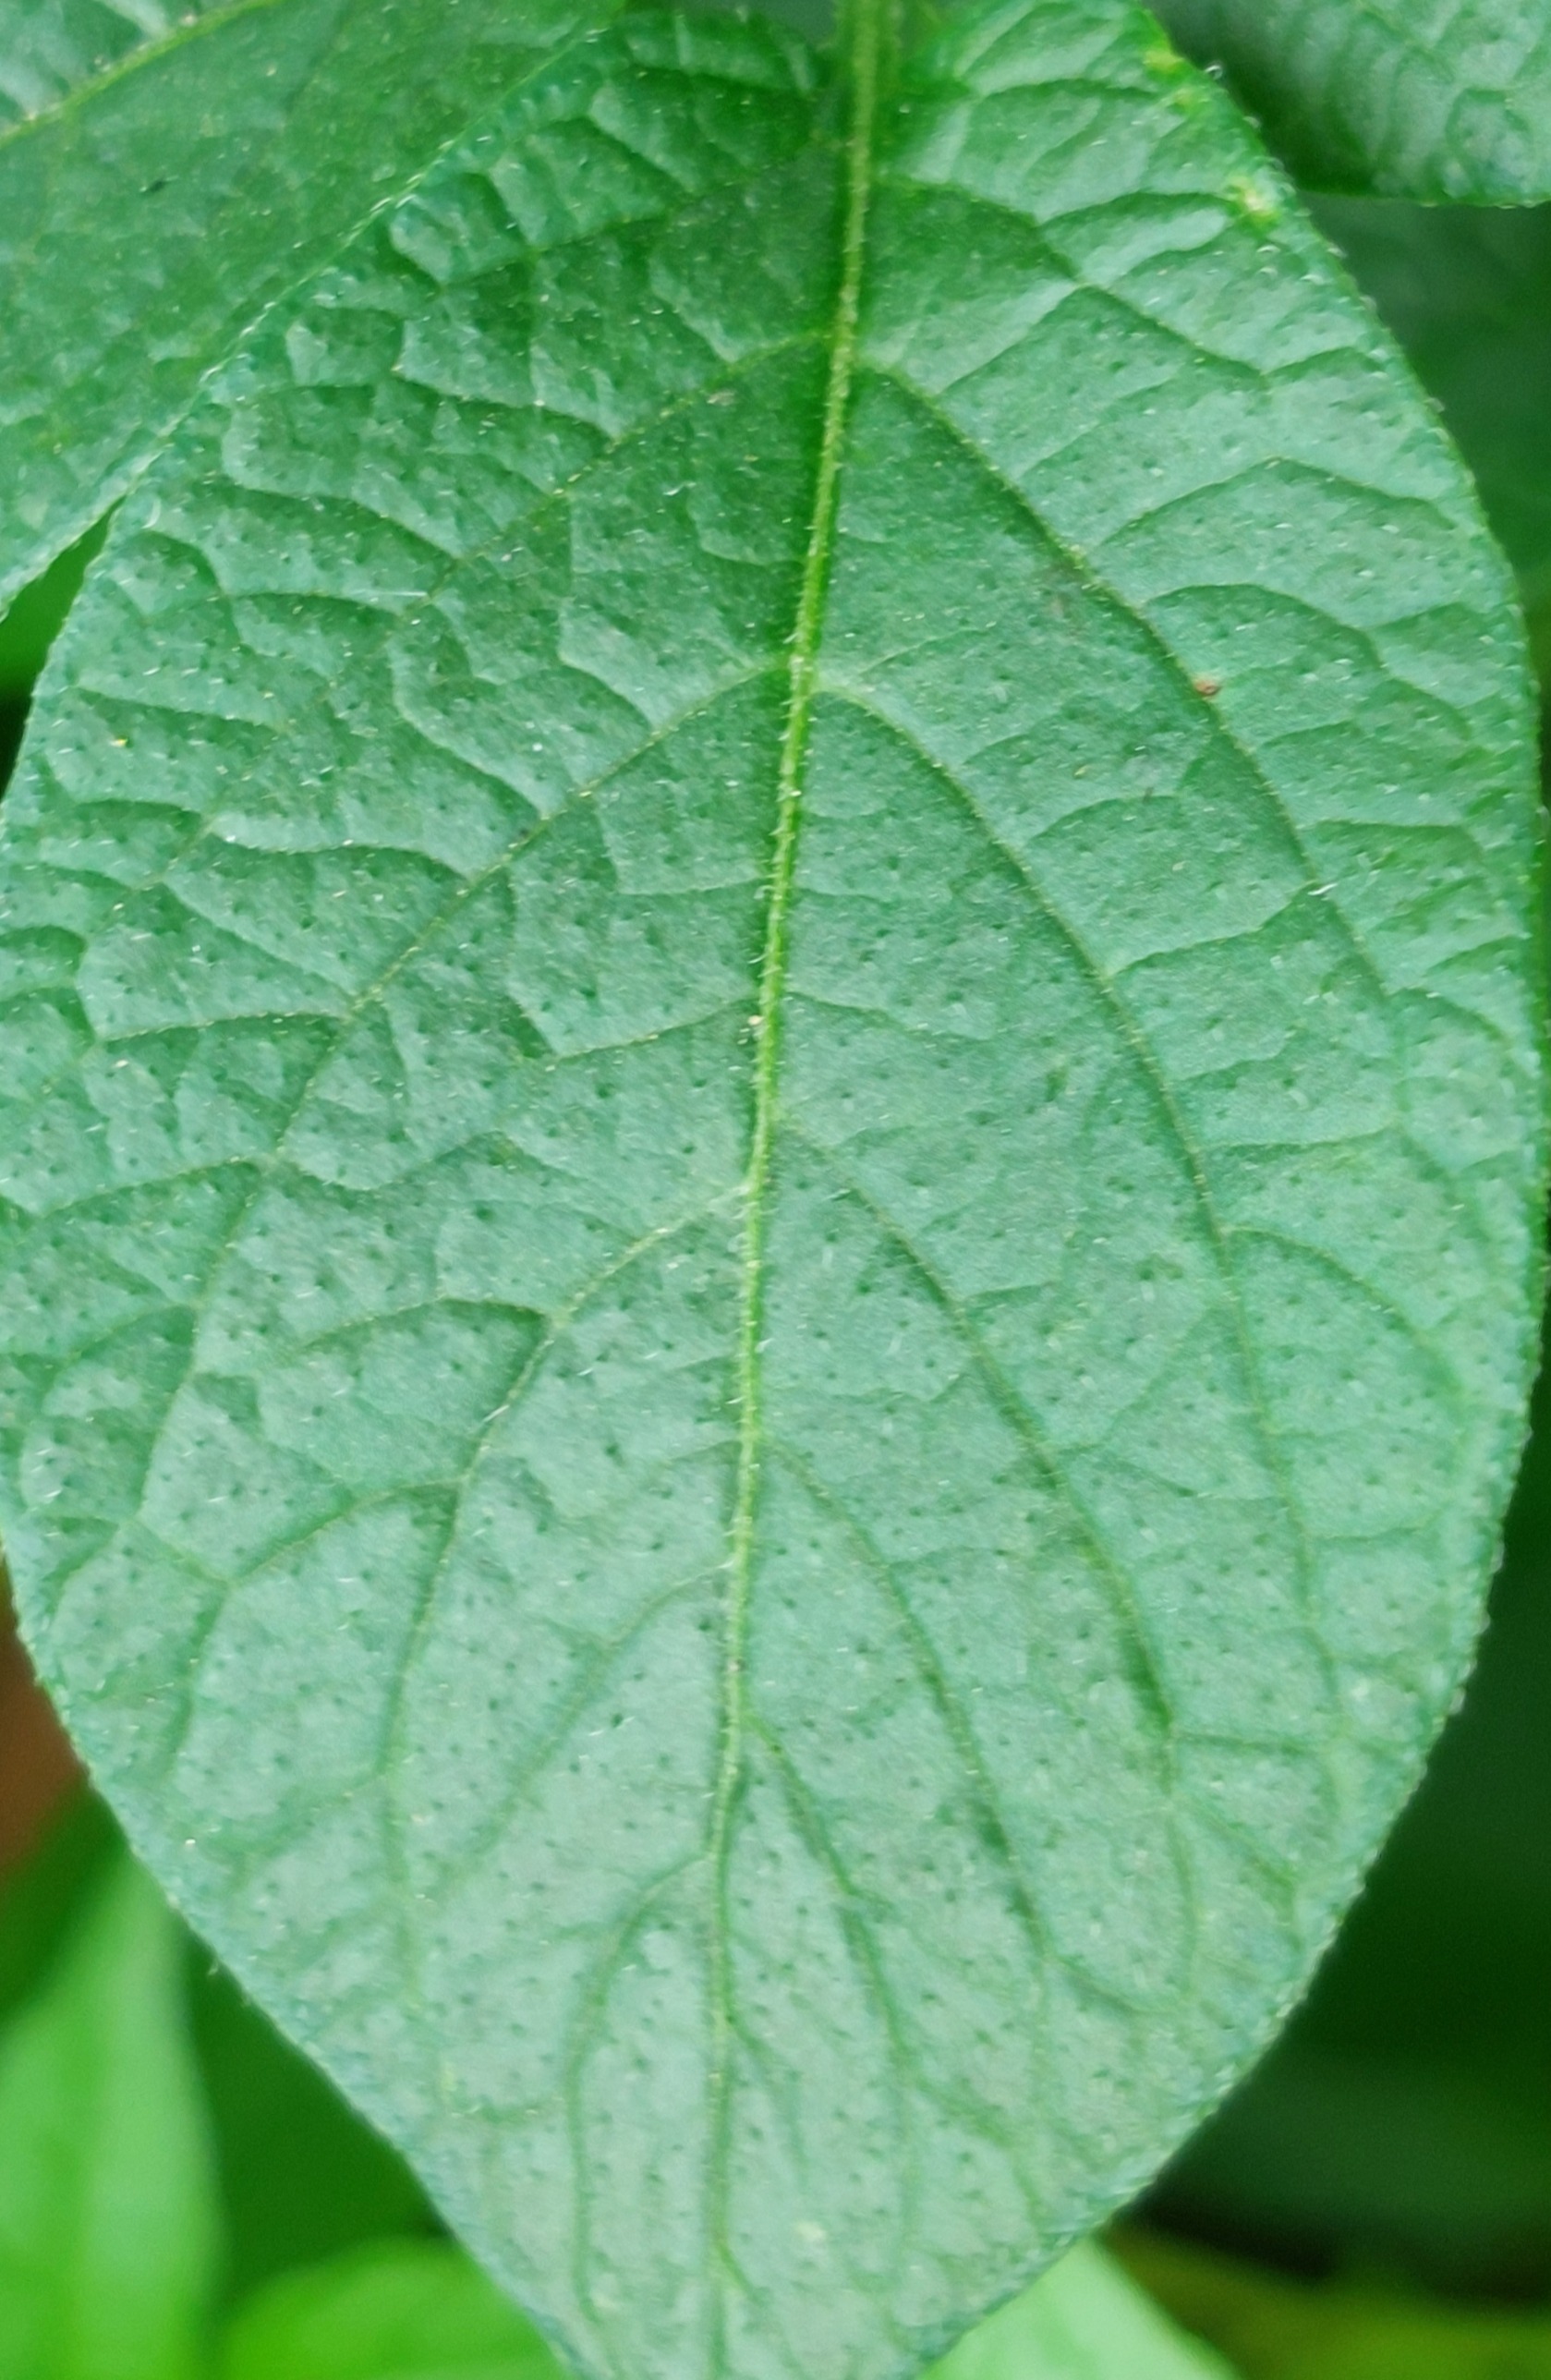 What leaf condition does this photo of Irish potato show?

healthy
